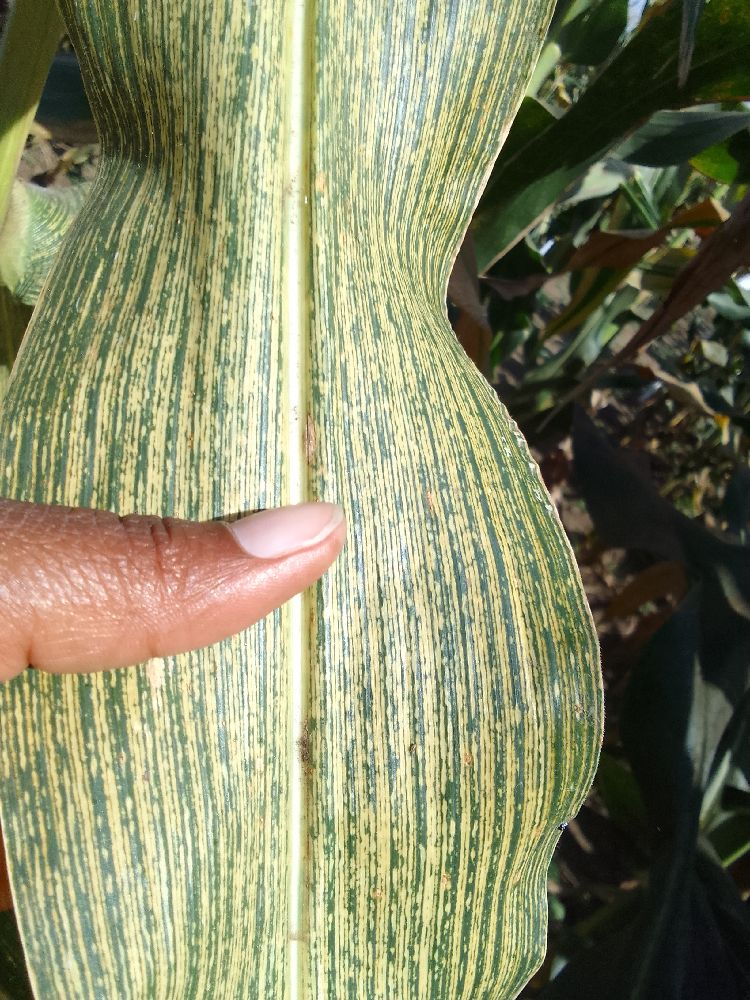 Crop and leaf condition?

maize, maize streak virus
